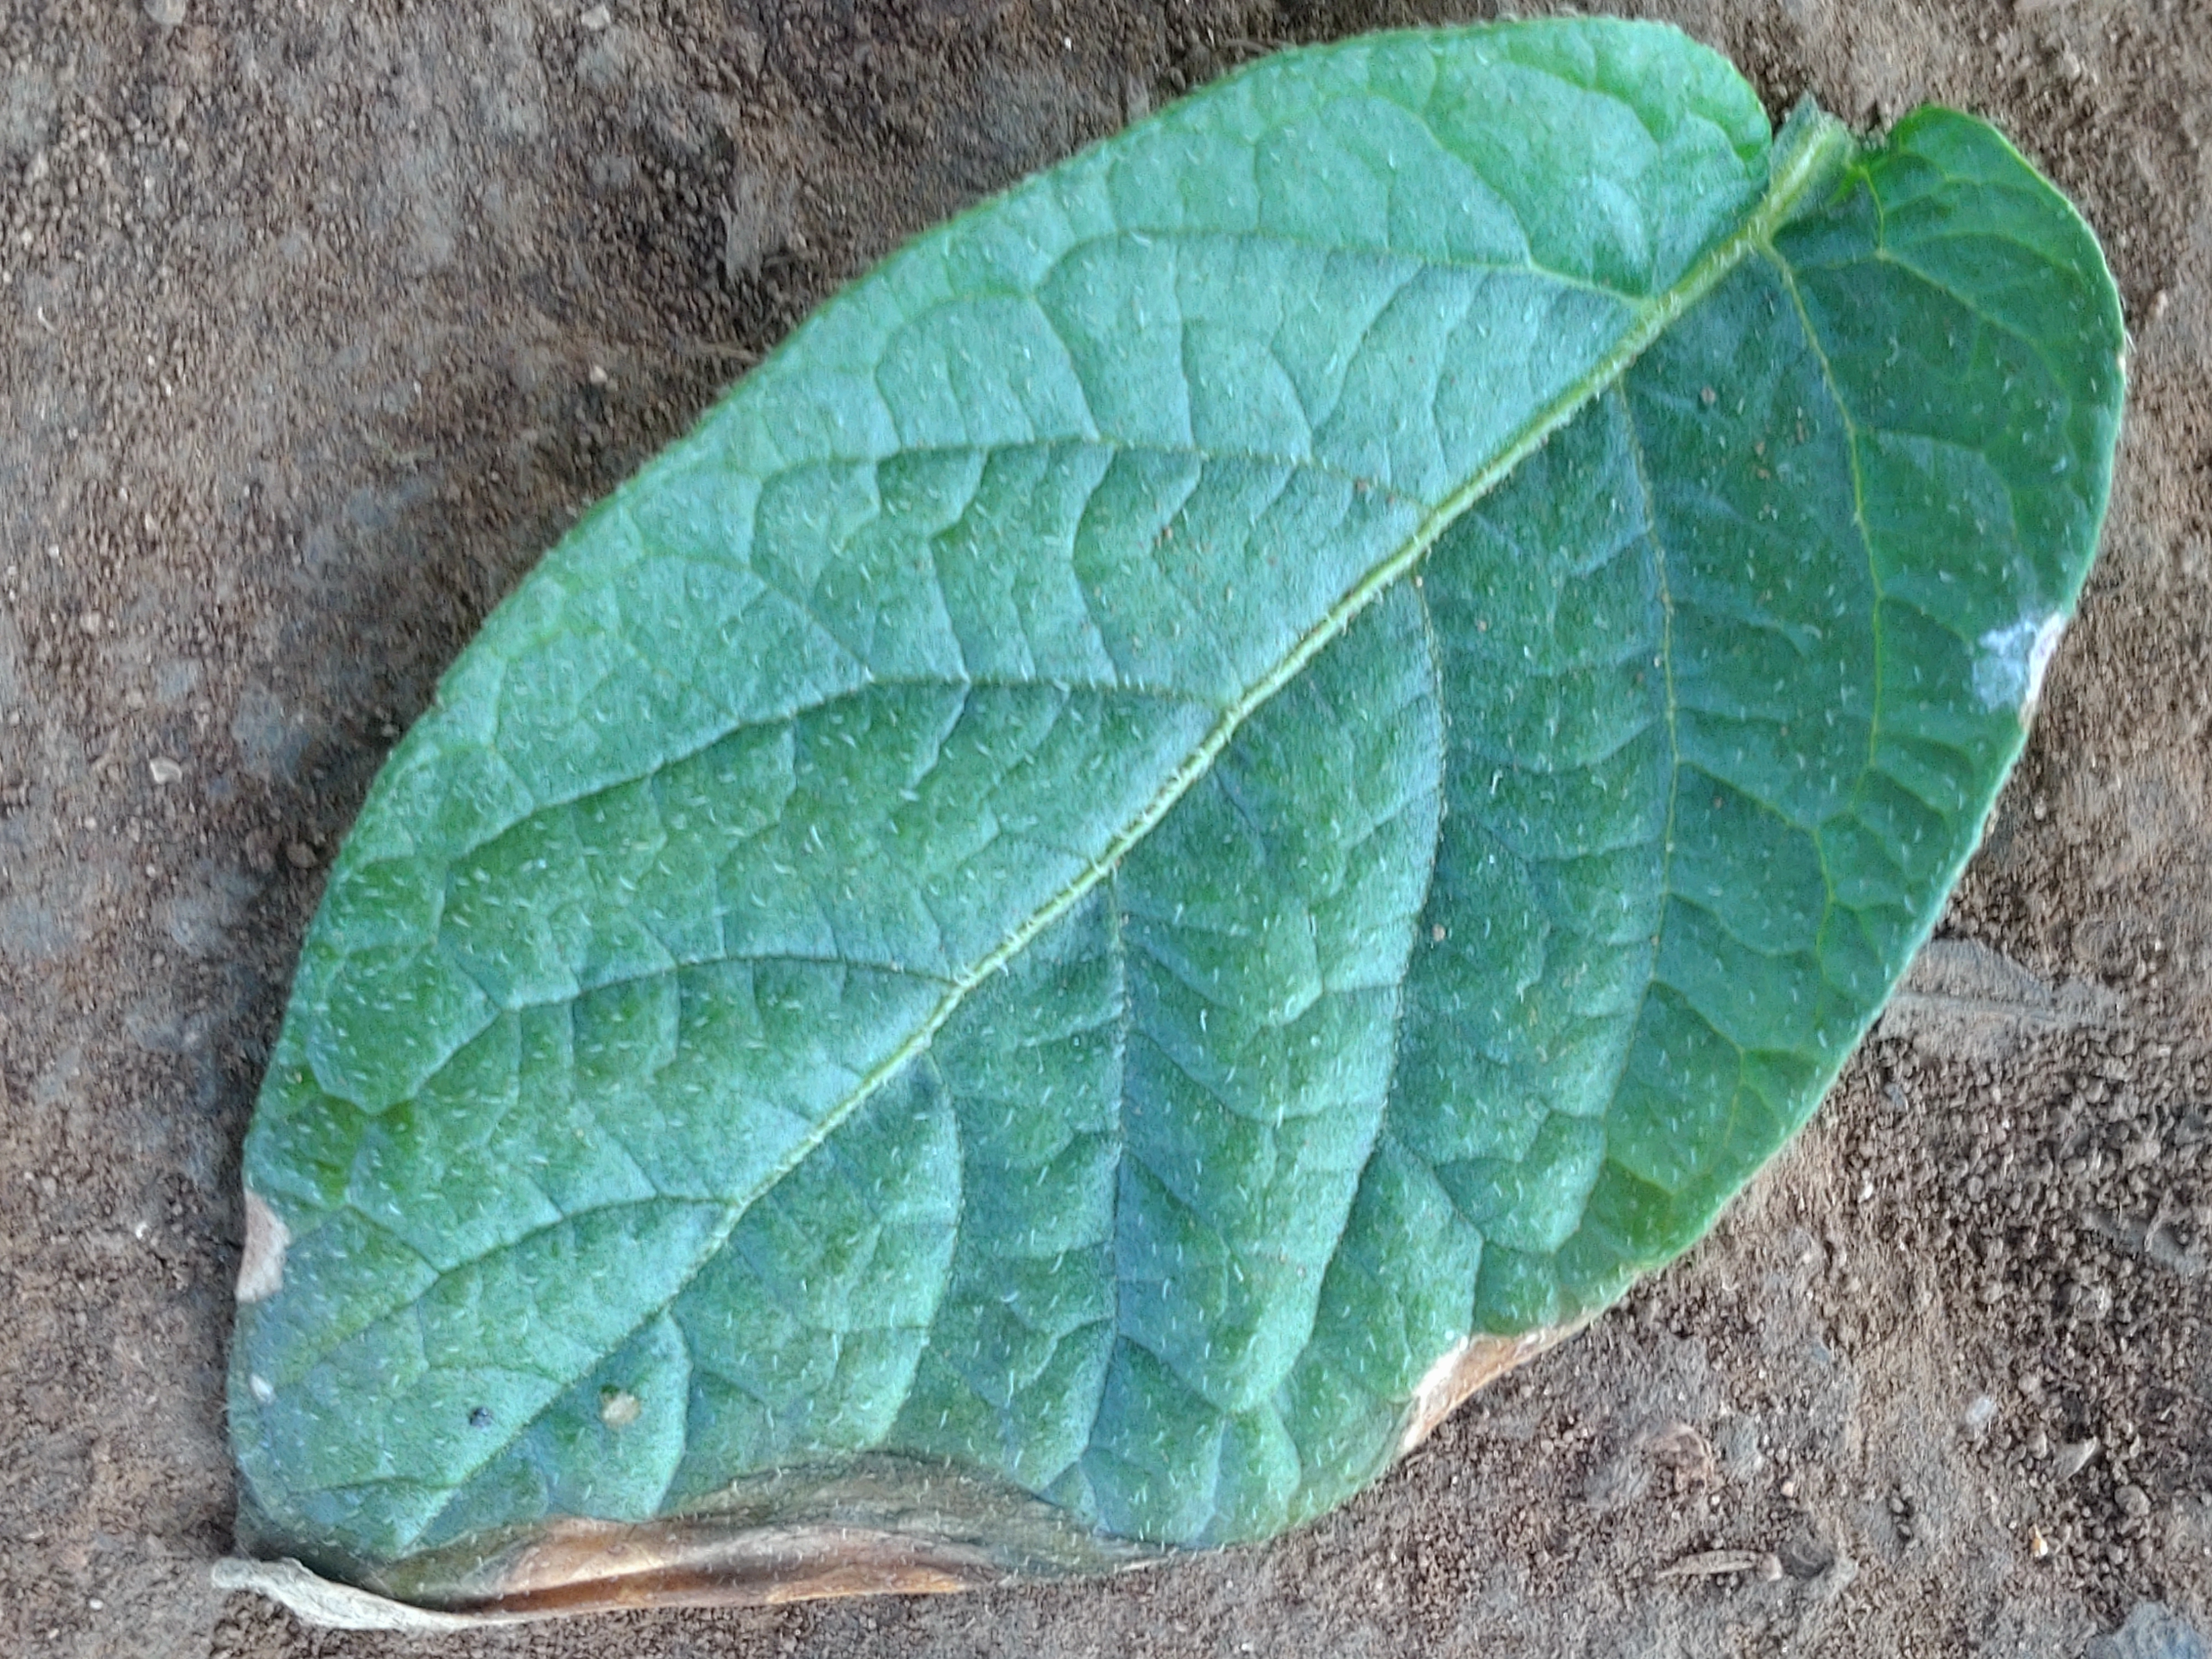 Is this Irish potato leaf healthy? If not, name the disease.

early blight
